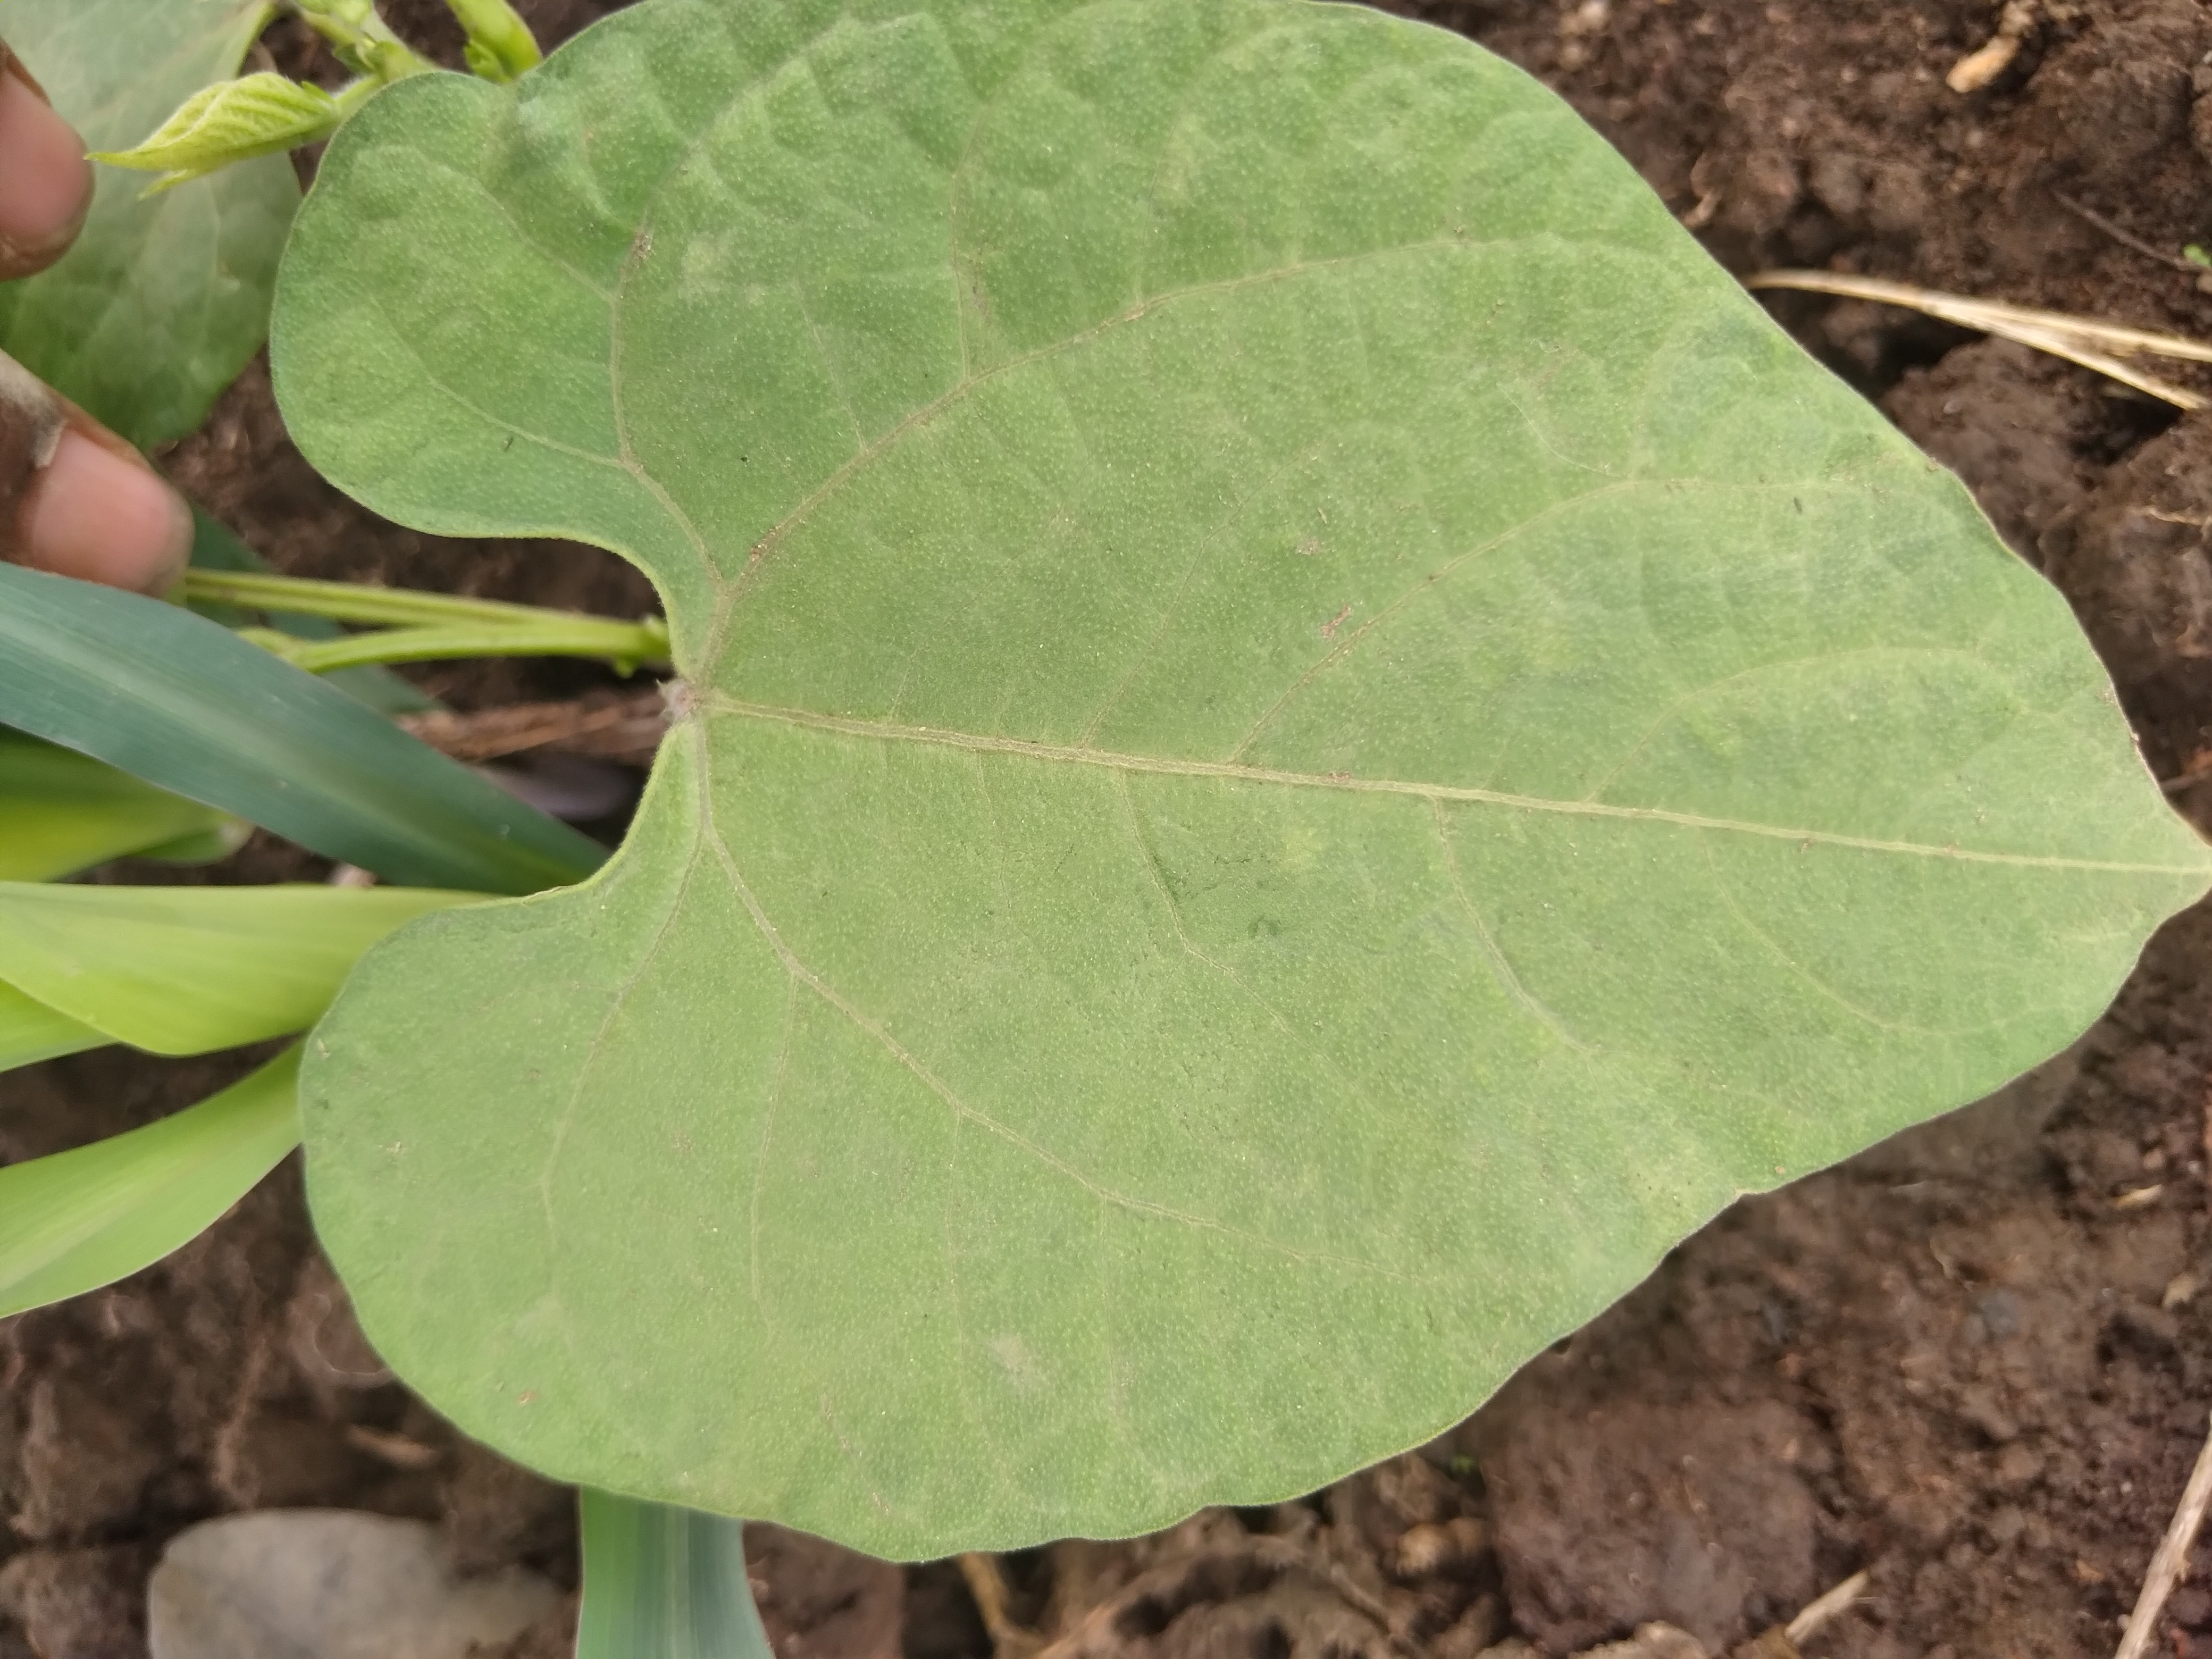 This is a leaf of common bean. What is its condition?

healthy
